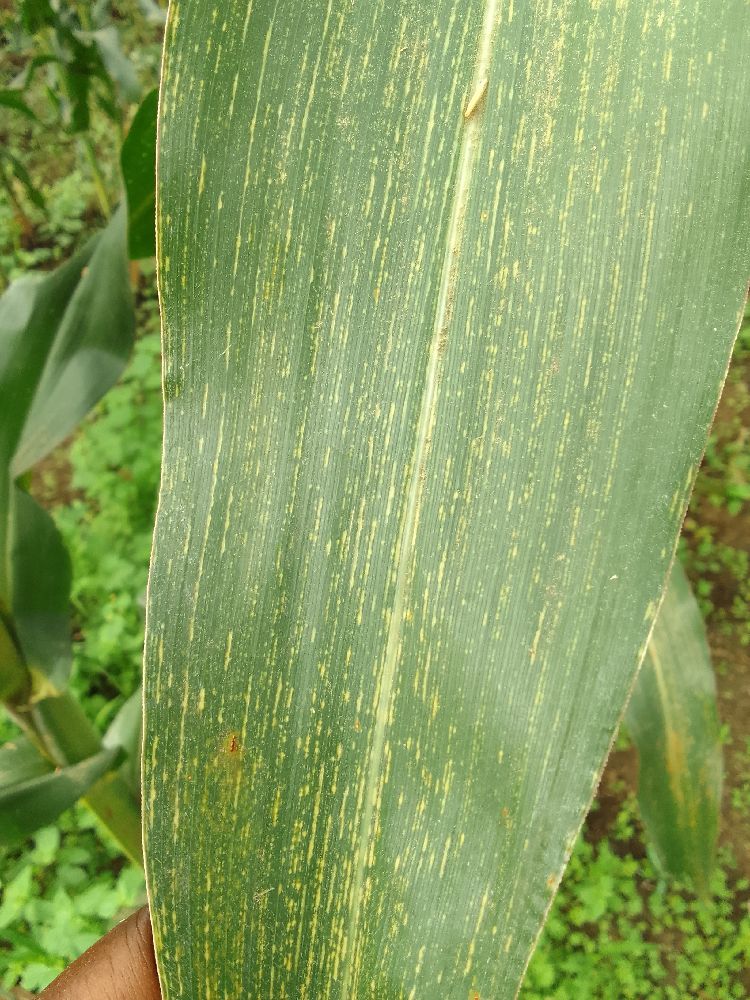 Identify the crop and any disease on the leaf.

maize, maize streak virus
